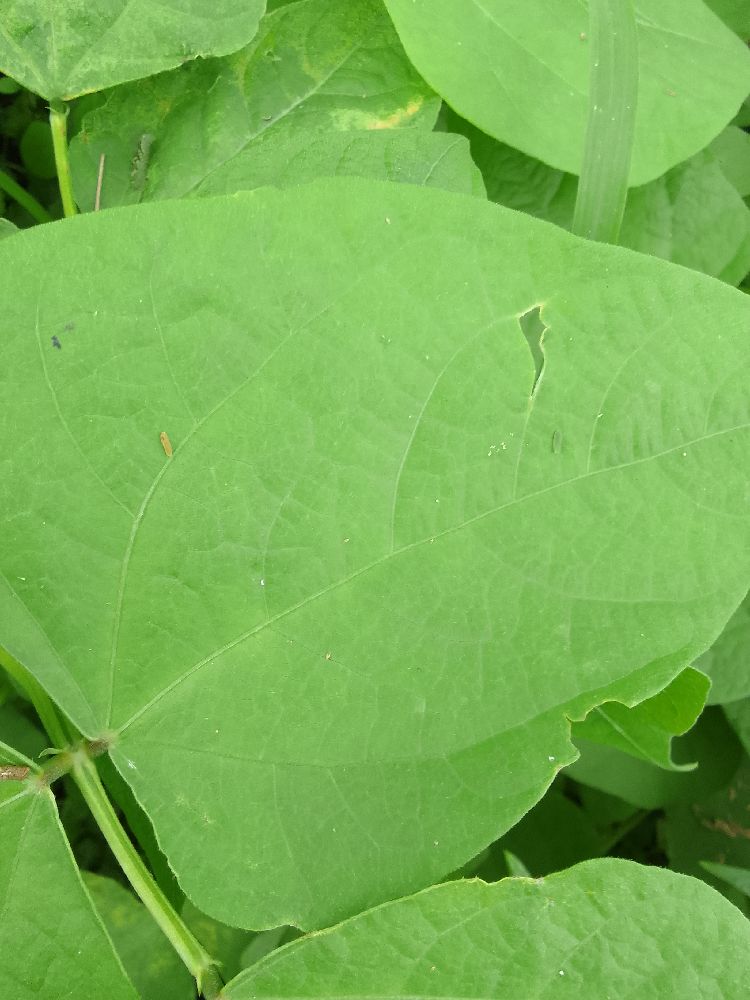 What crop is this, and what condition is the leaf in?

common bean, healthy
